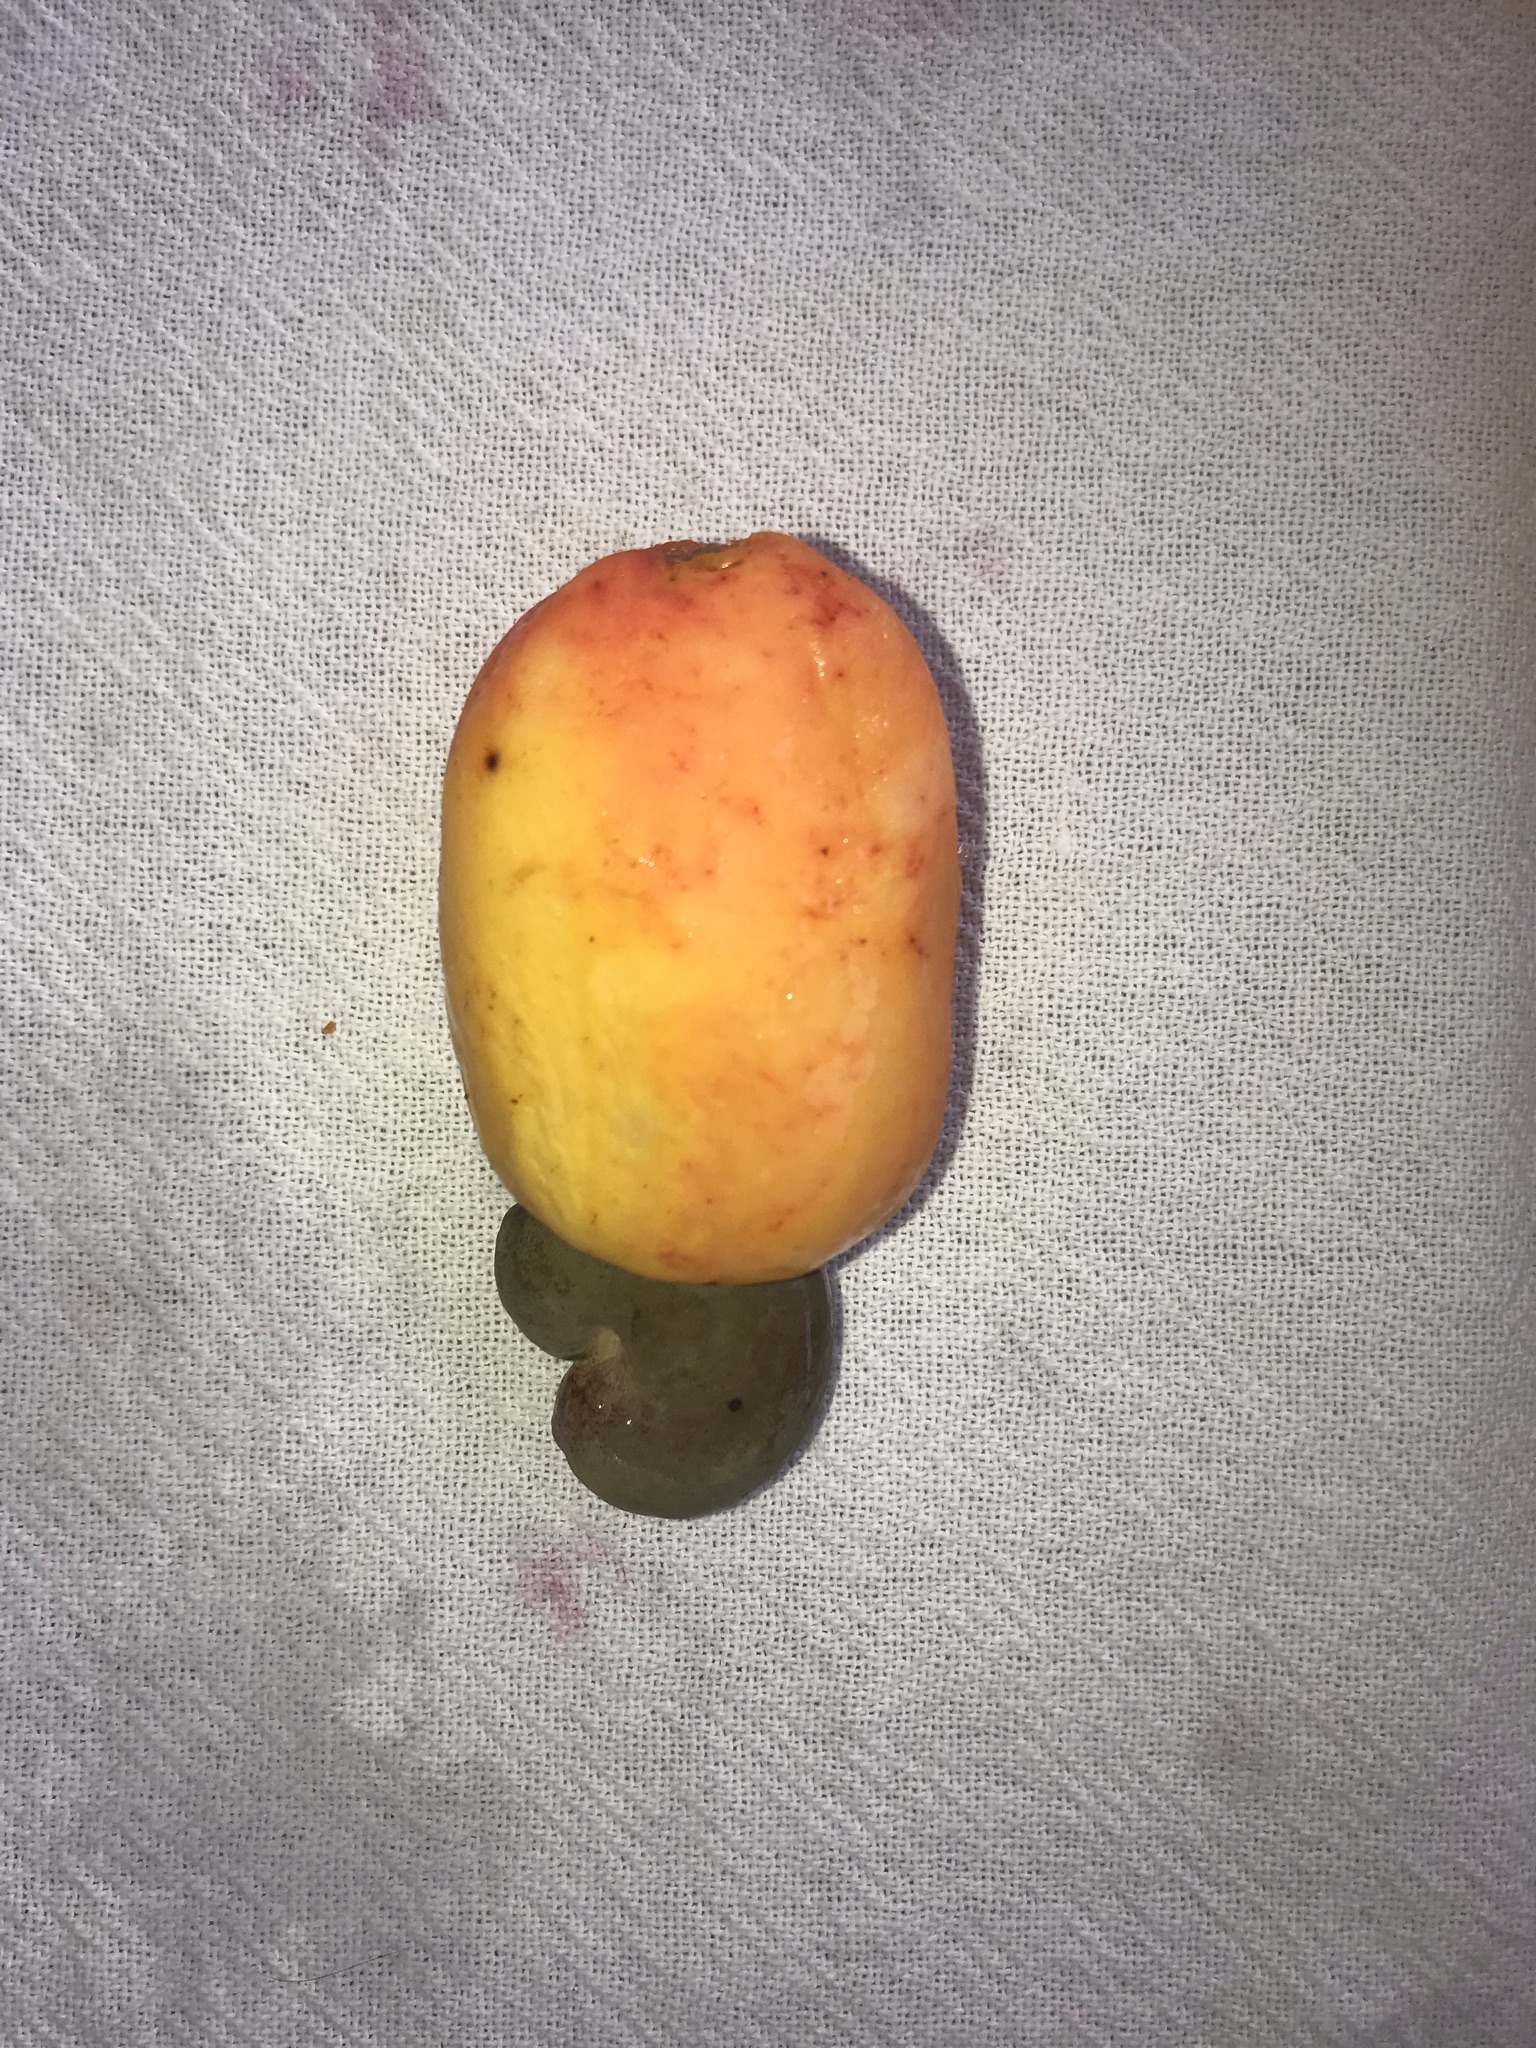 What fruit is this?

caju amarelo
